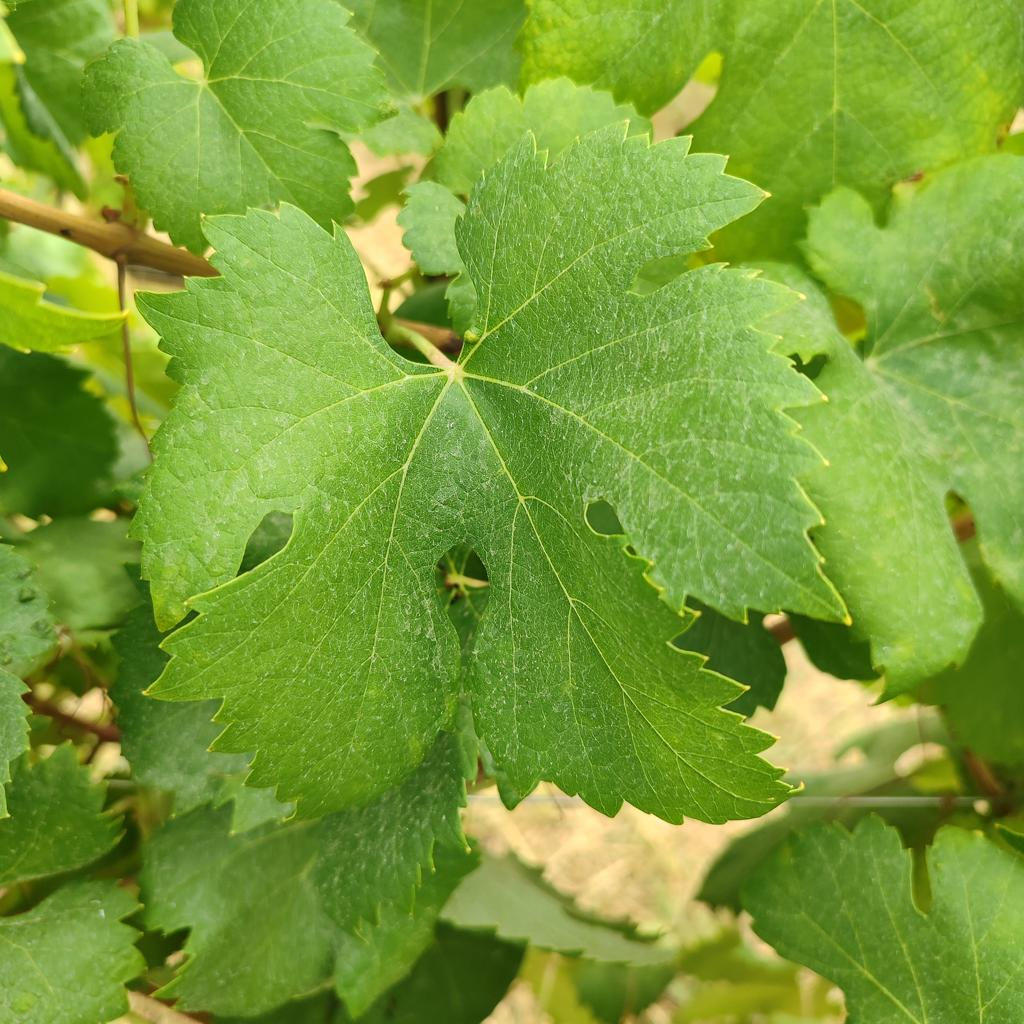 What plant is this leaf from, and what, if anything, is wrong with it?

grapevine, healthy
